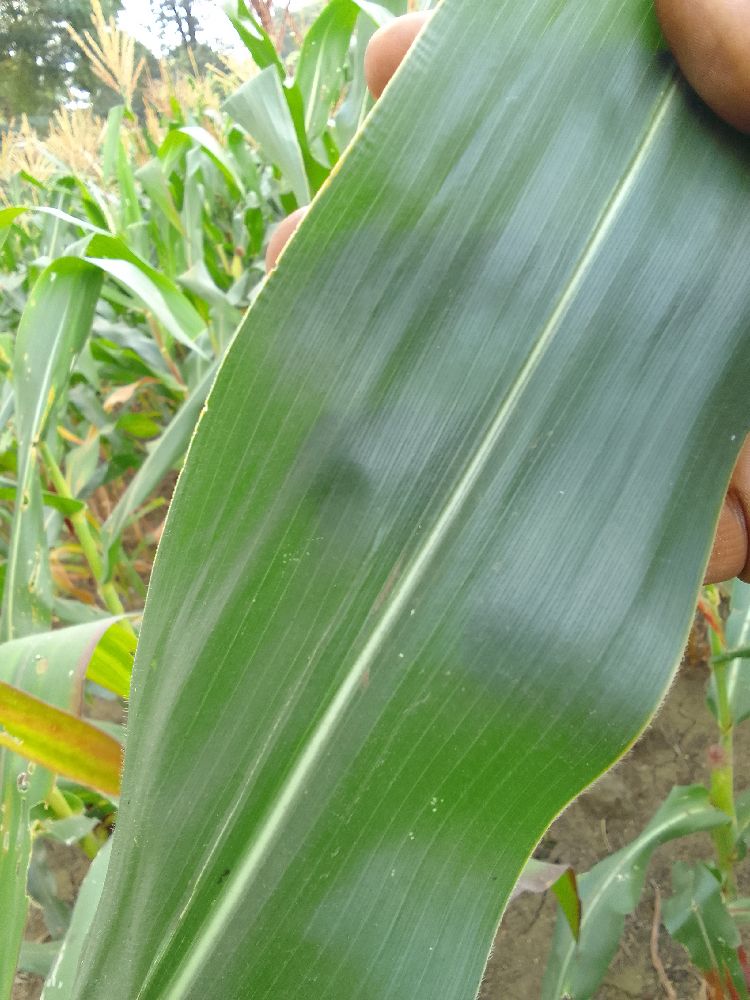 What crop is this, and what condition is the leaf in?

maize, healthy
